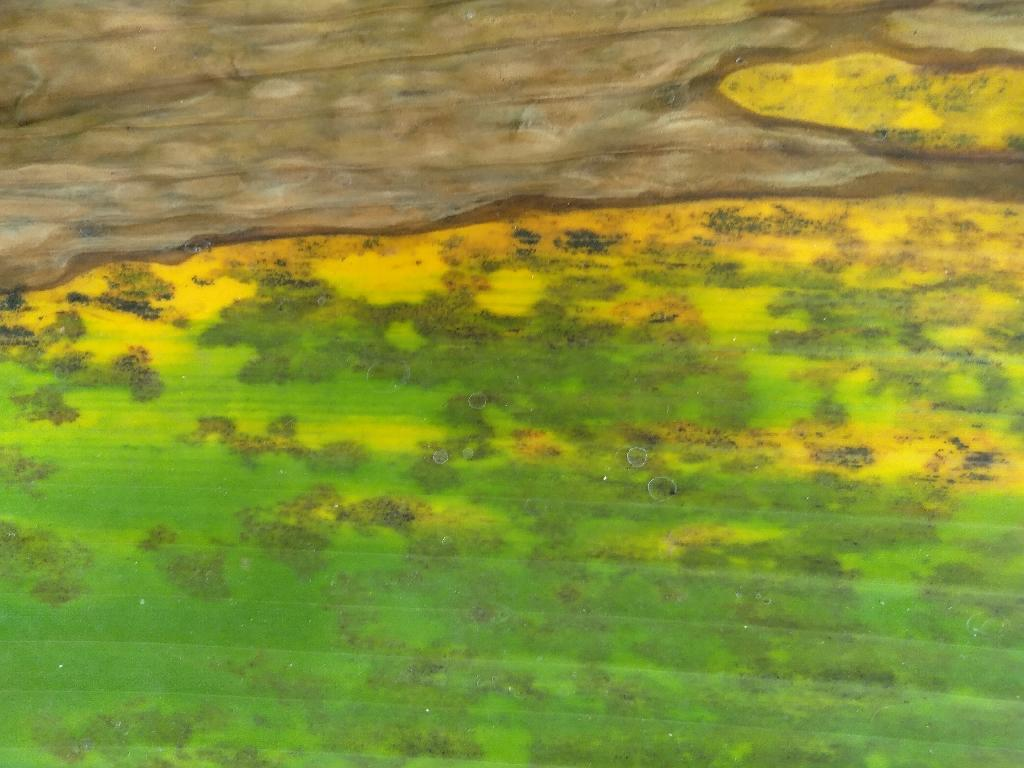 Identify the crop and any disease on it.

banana, black sigatoka
